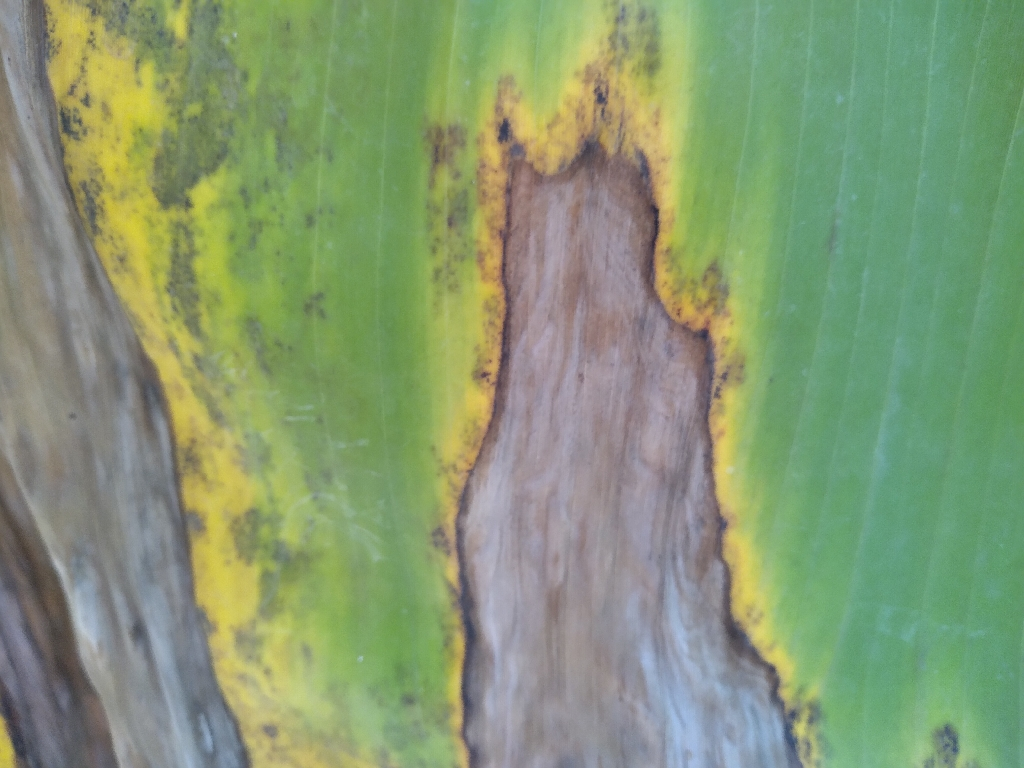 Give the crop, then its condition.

banana, black sigatoka
